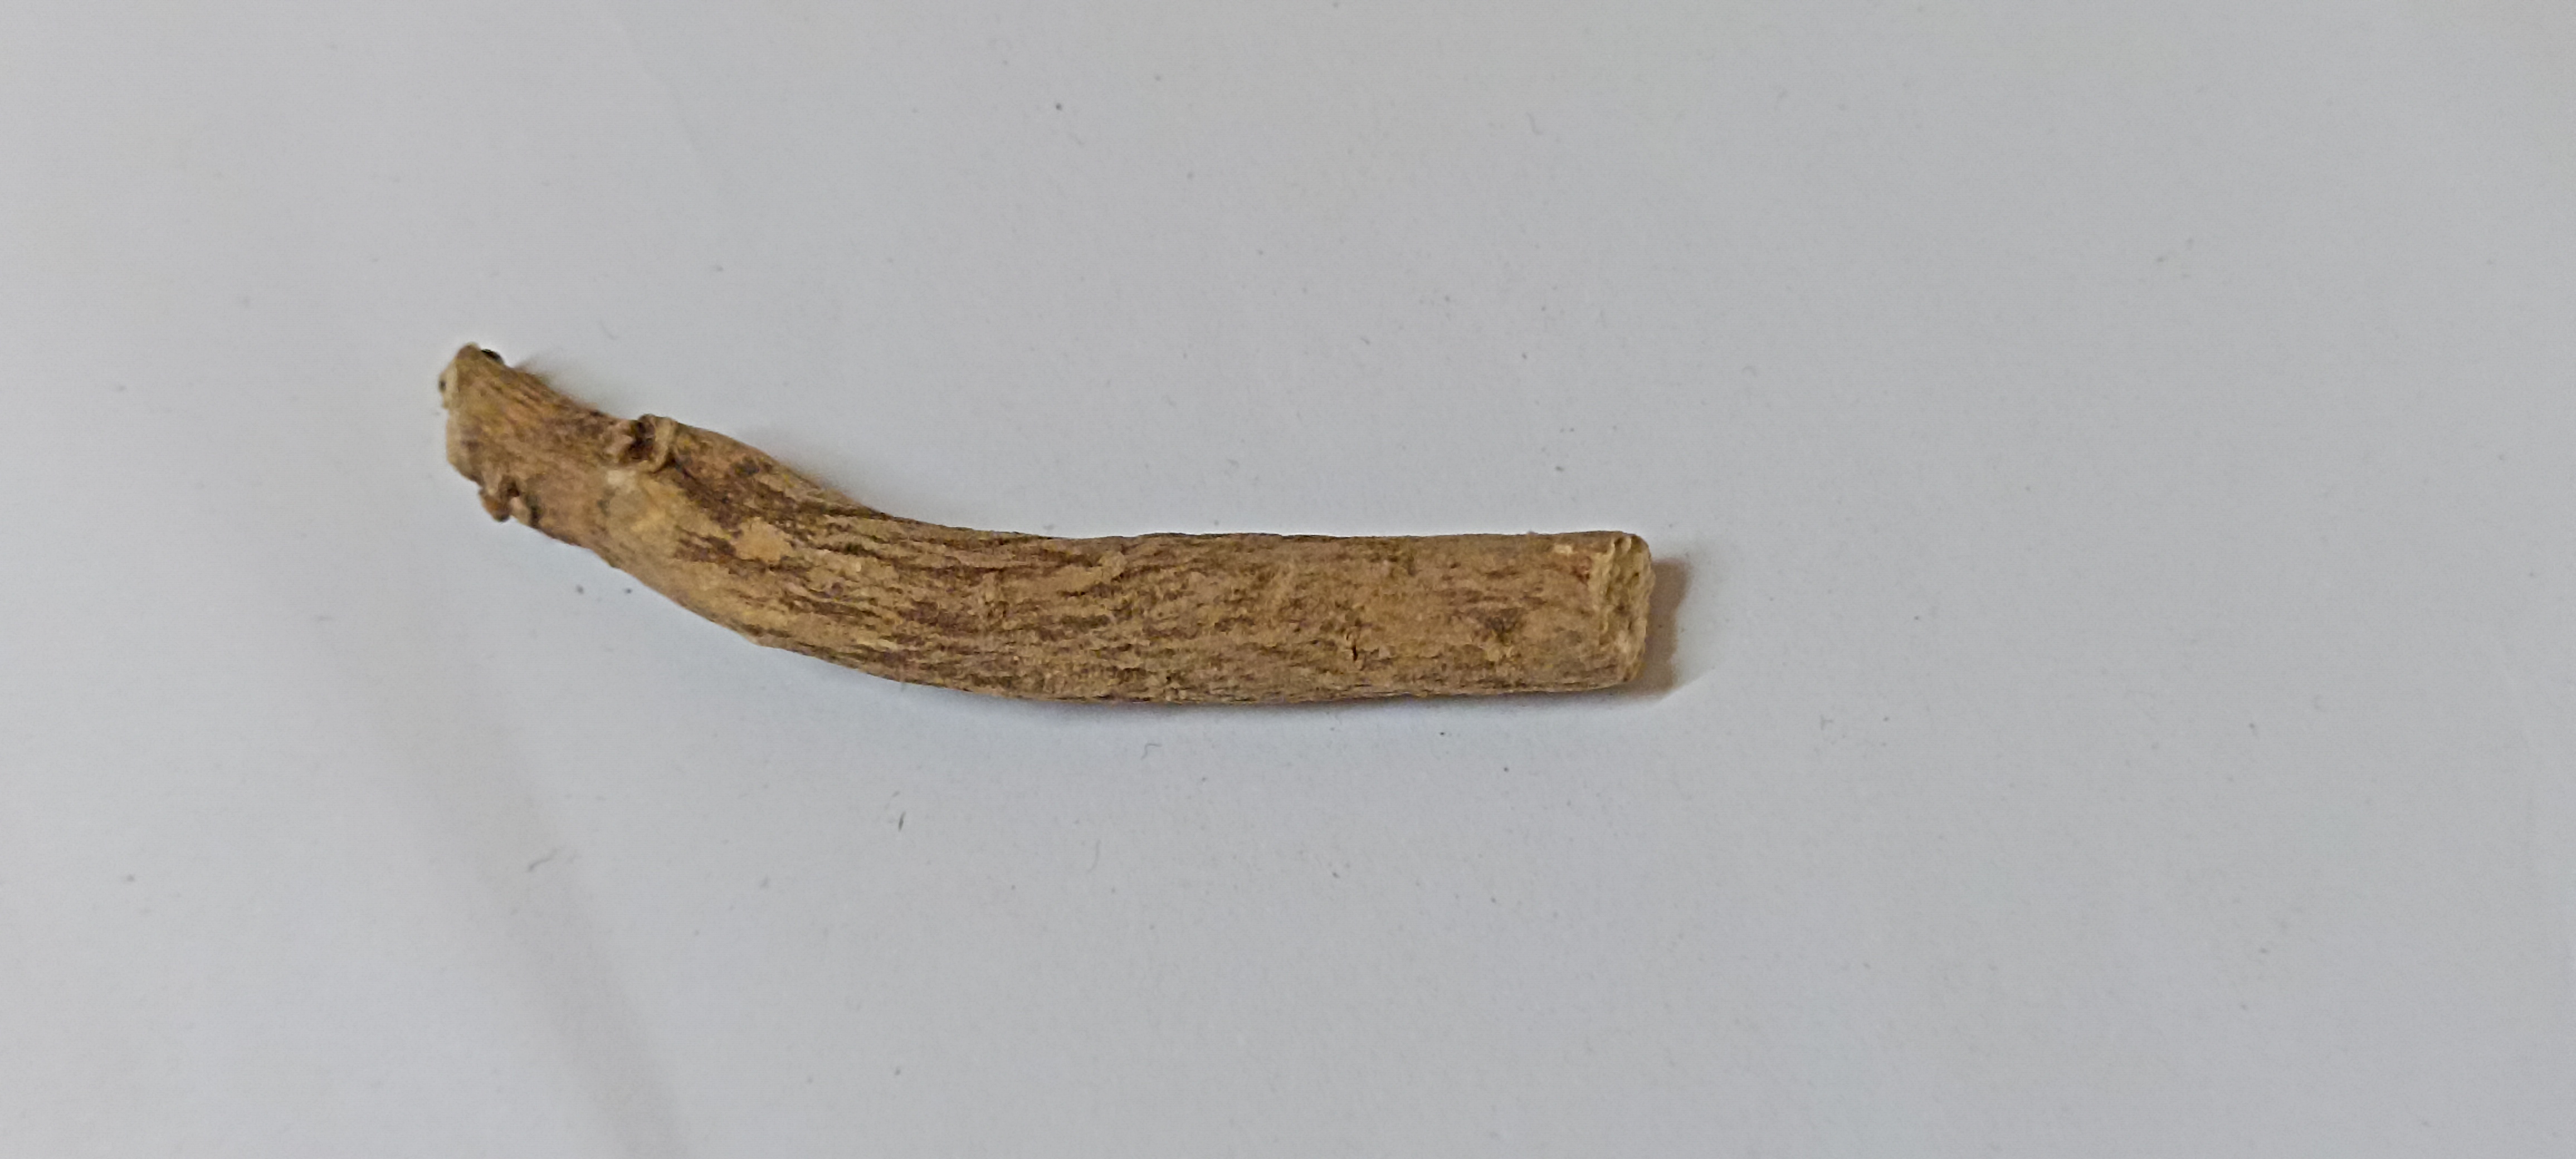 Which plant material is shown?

ashwagandha
